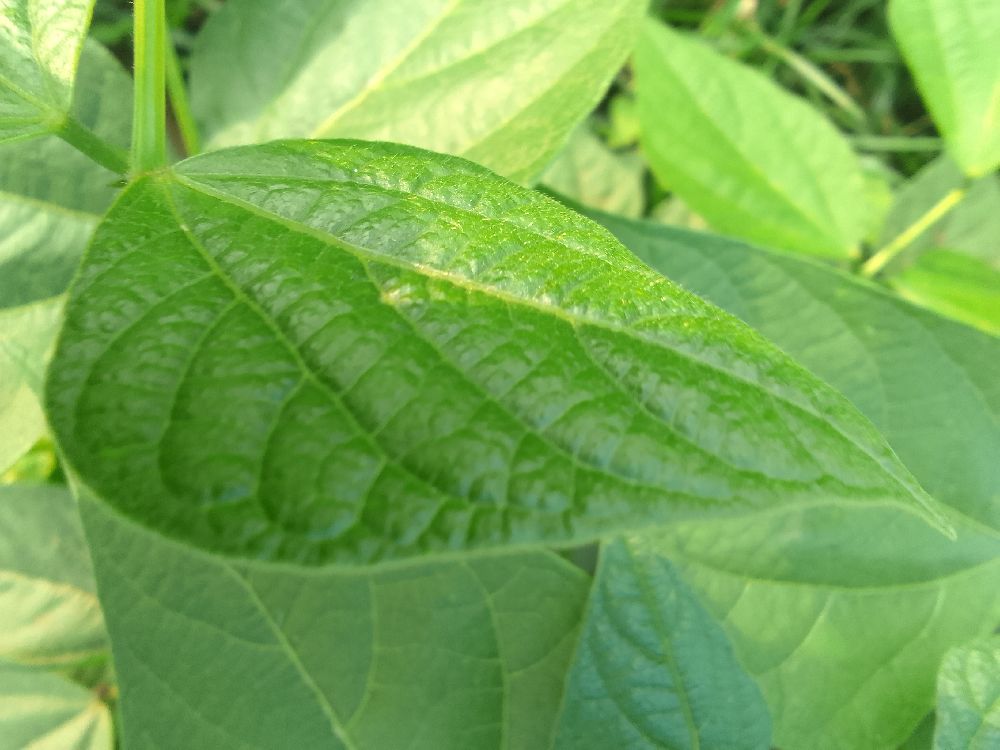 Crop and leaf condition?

common bean, healthy
